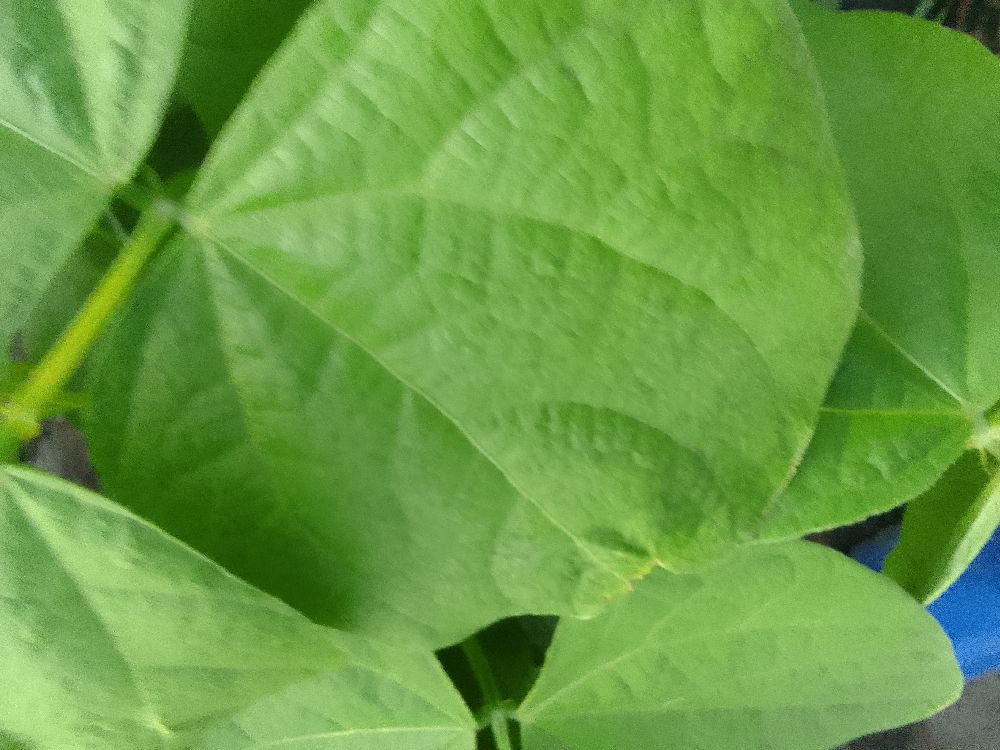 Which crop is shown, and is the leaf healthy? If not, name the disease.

common bean, healthy
